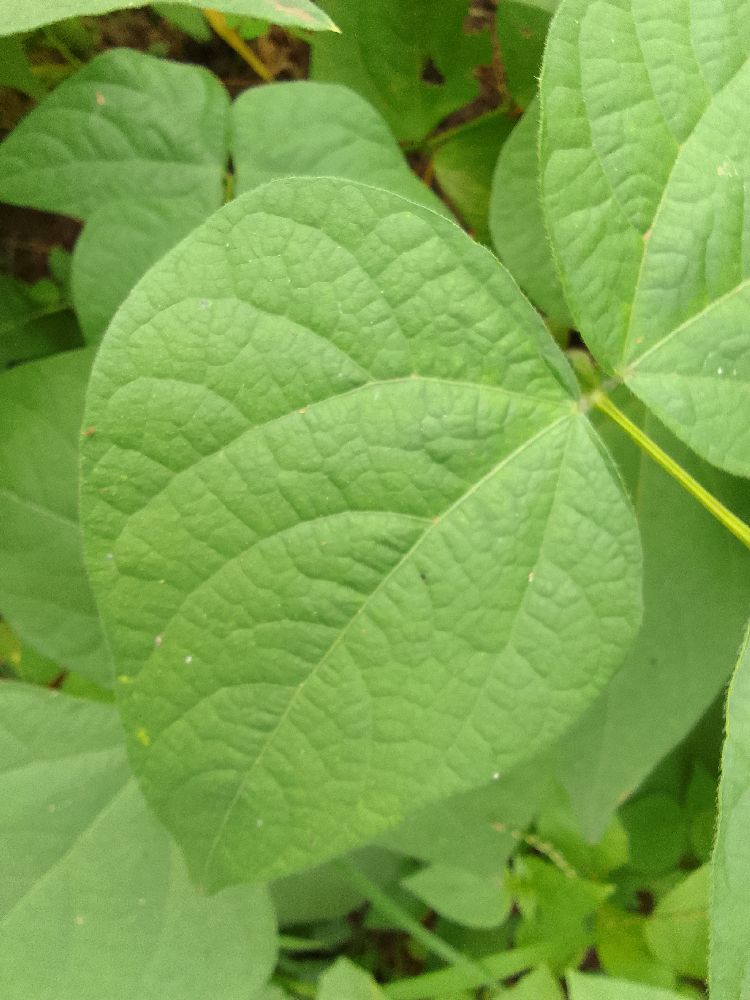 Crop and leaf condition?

common bean, healthy
